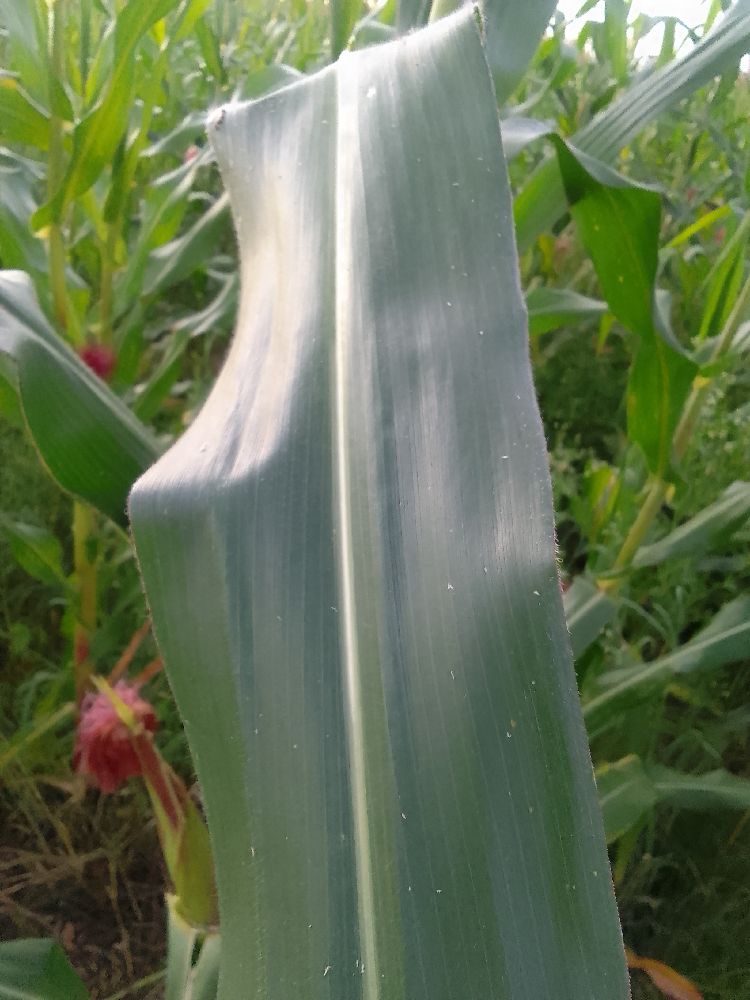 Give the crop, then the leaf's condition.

common bean, healthy
